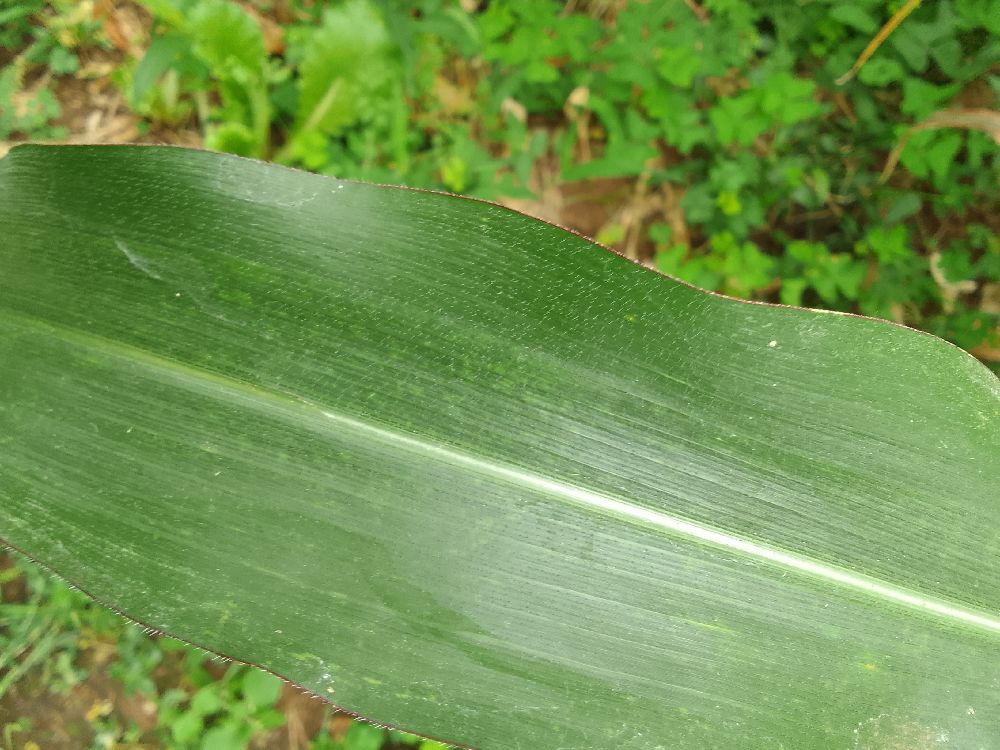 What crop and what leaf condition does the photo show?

maize, healthy
